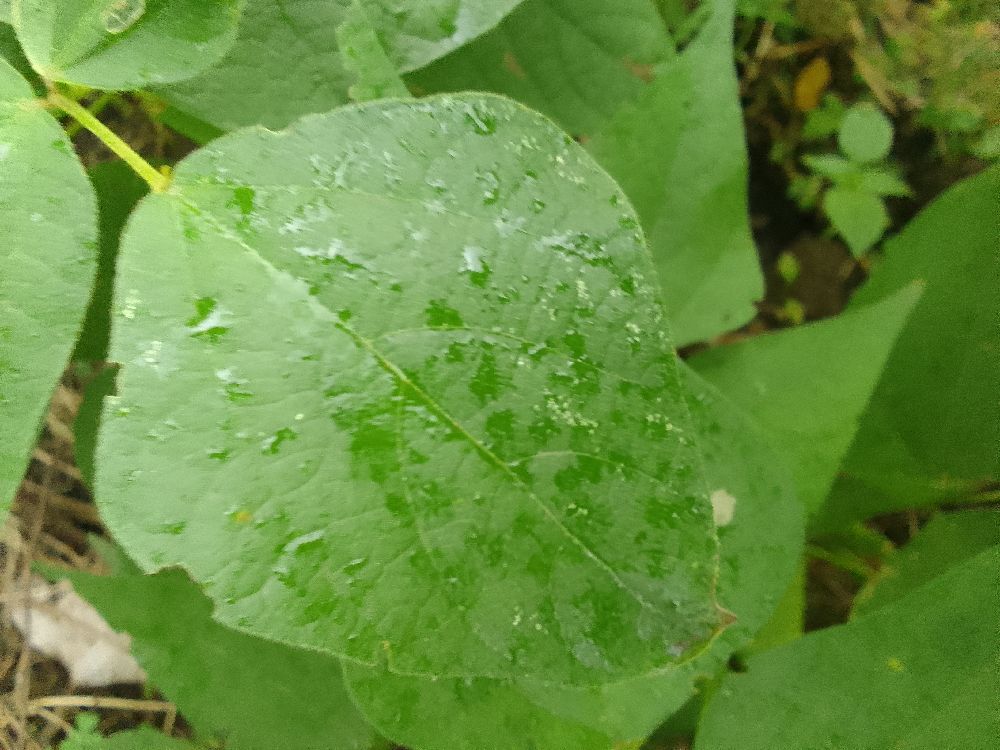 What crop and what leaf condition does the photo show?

common bean, healthy
